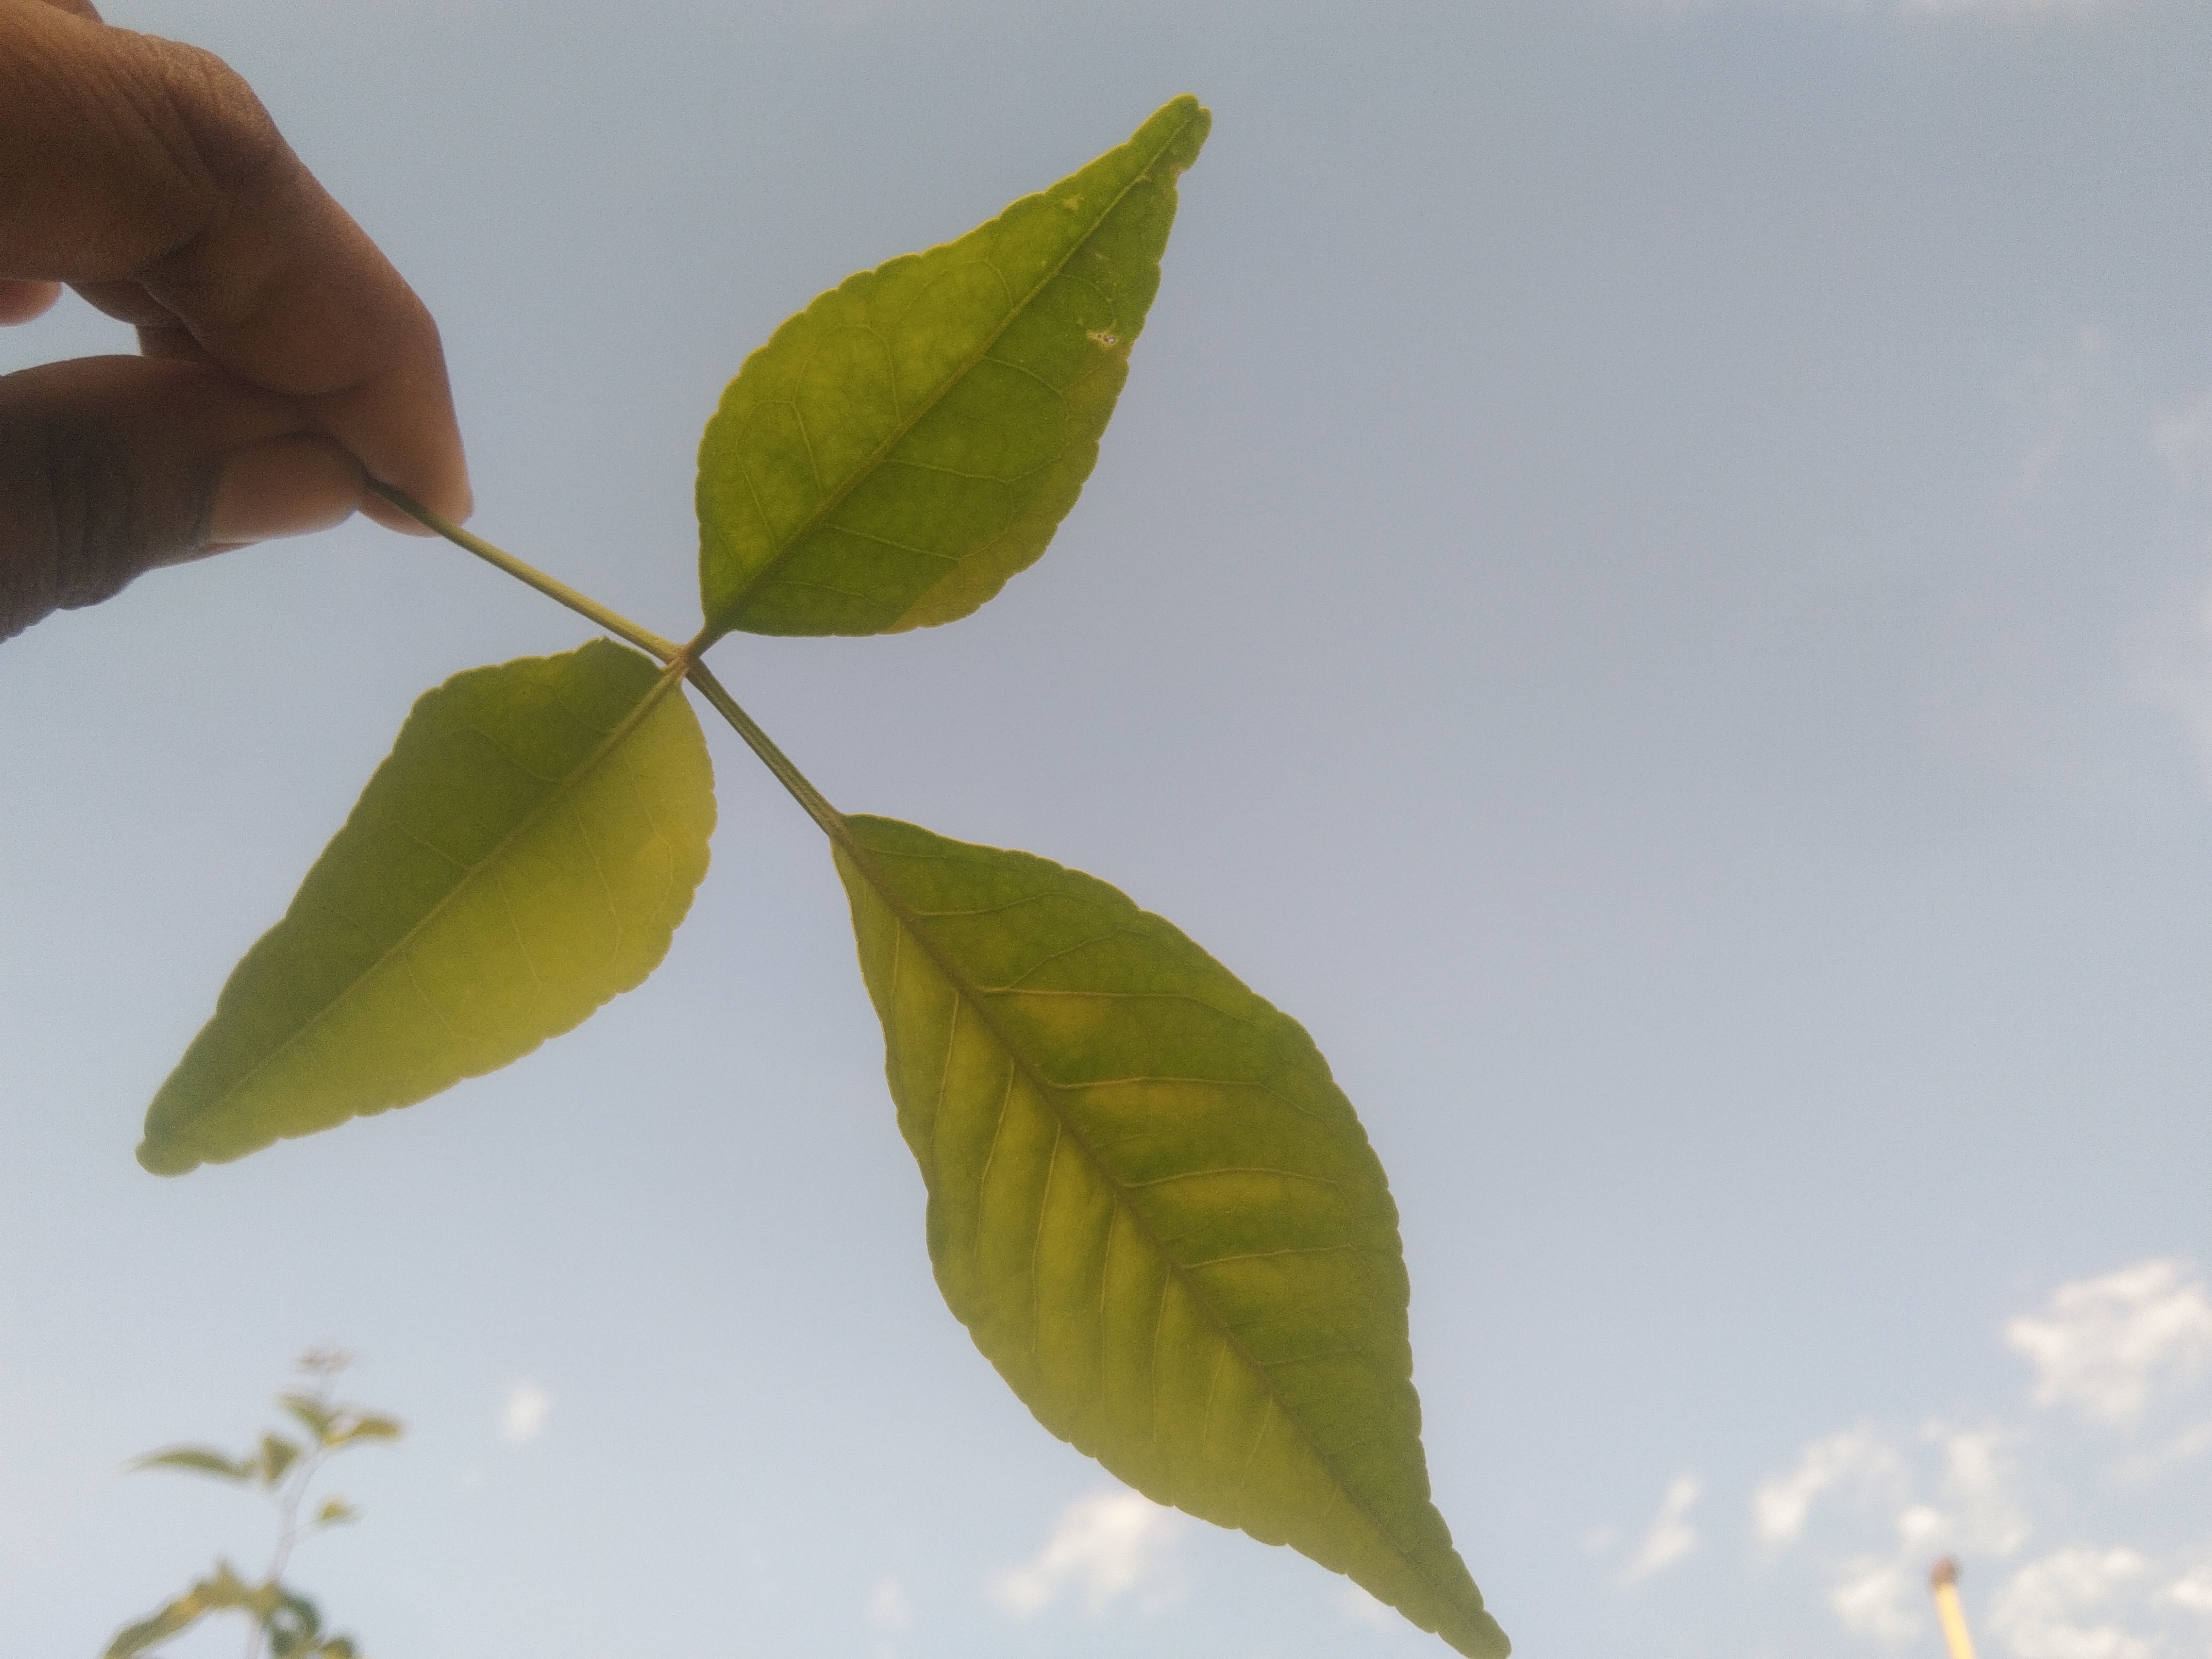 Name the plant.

wood apple
